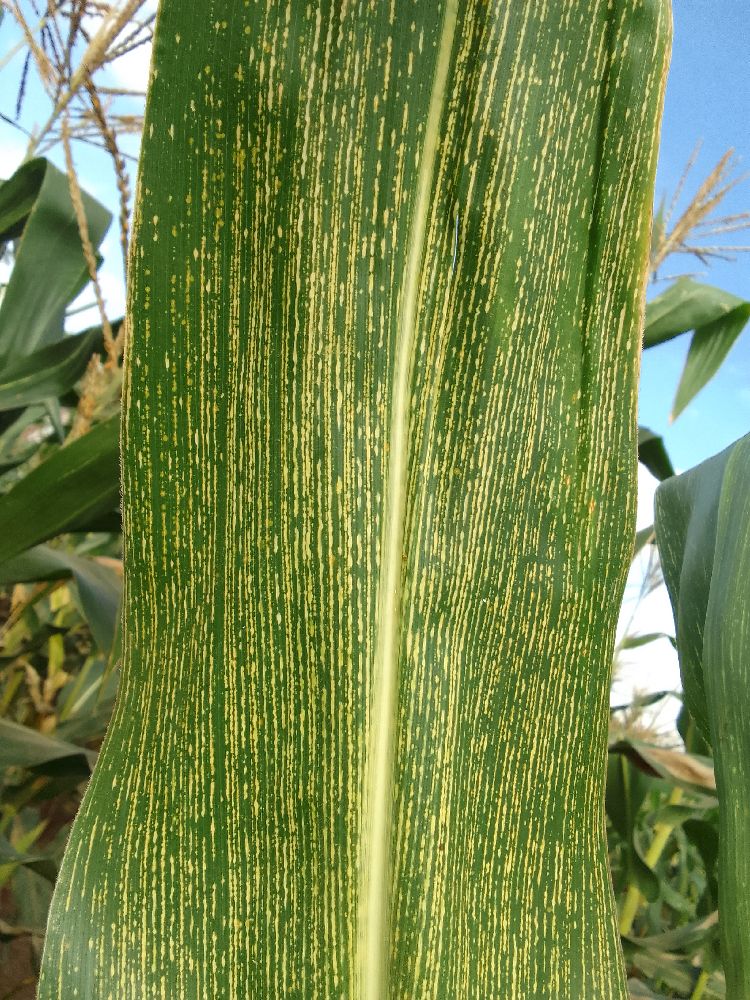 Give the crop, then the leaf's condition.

maize, maize streak virus
